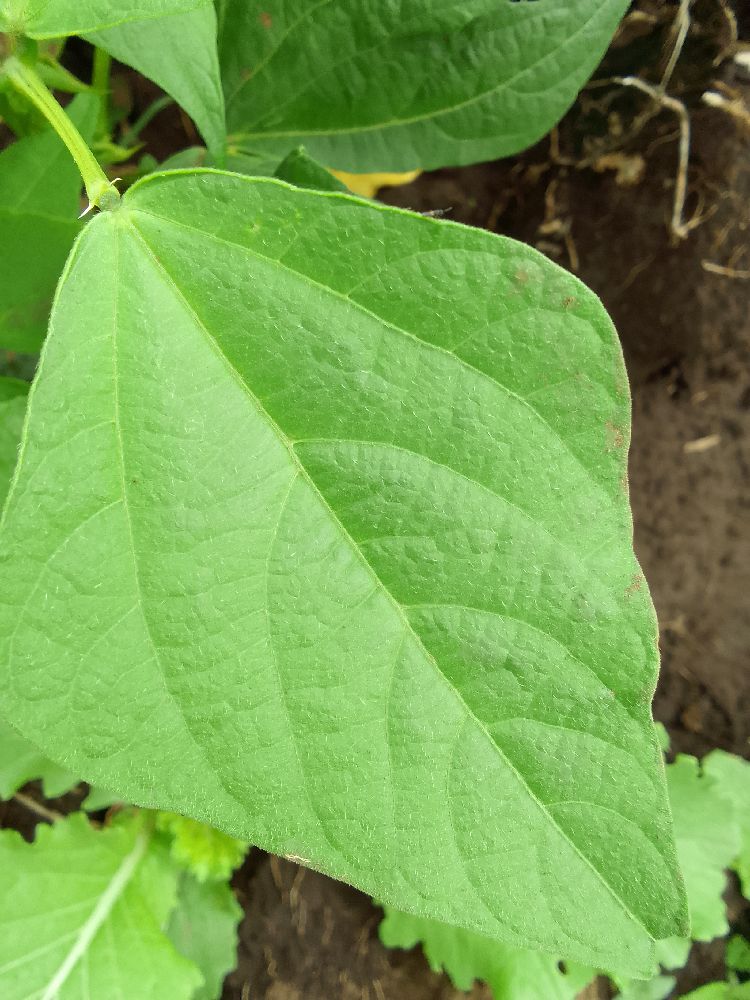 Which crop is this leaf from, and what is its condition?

common bean, healthy
